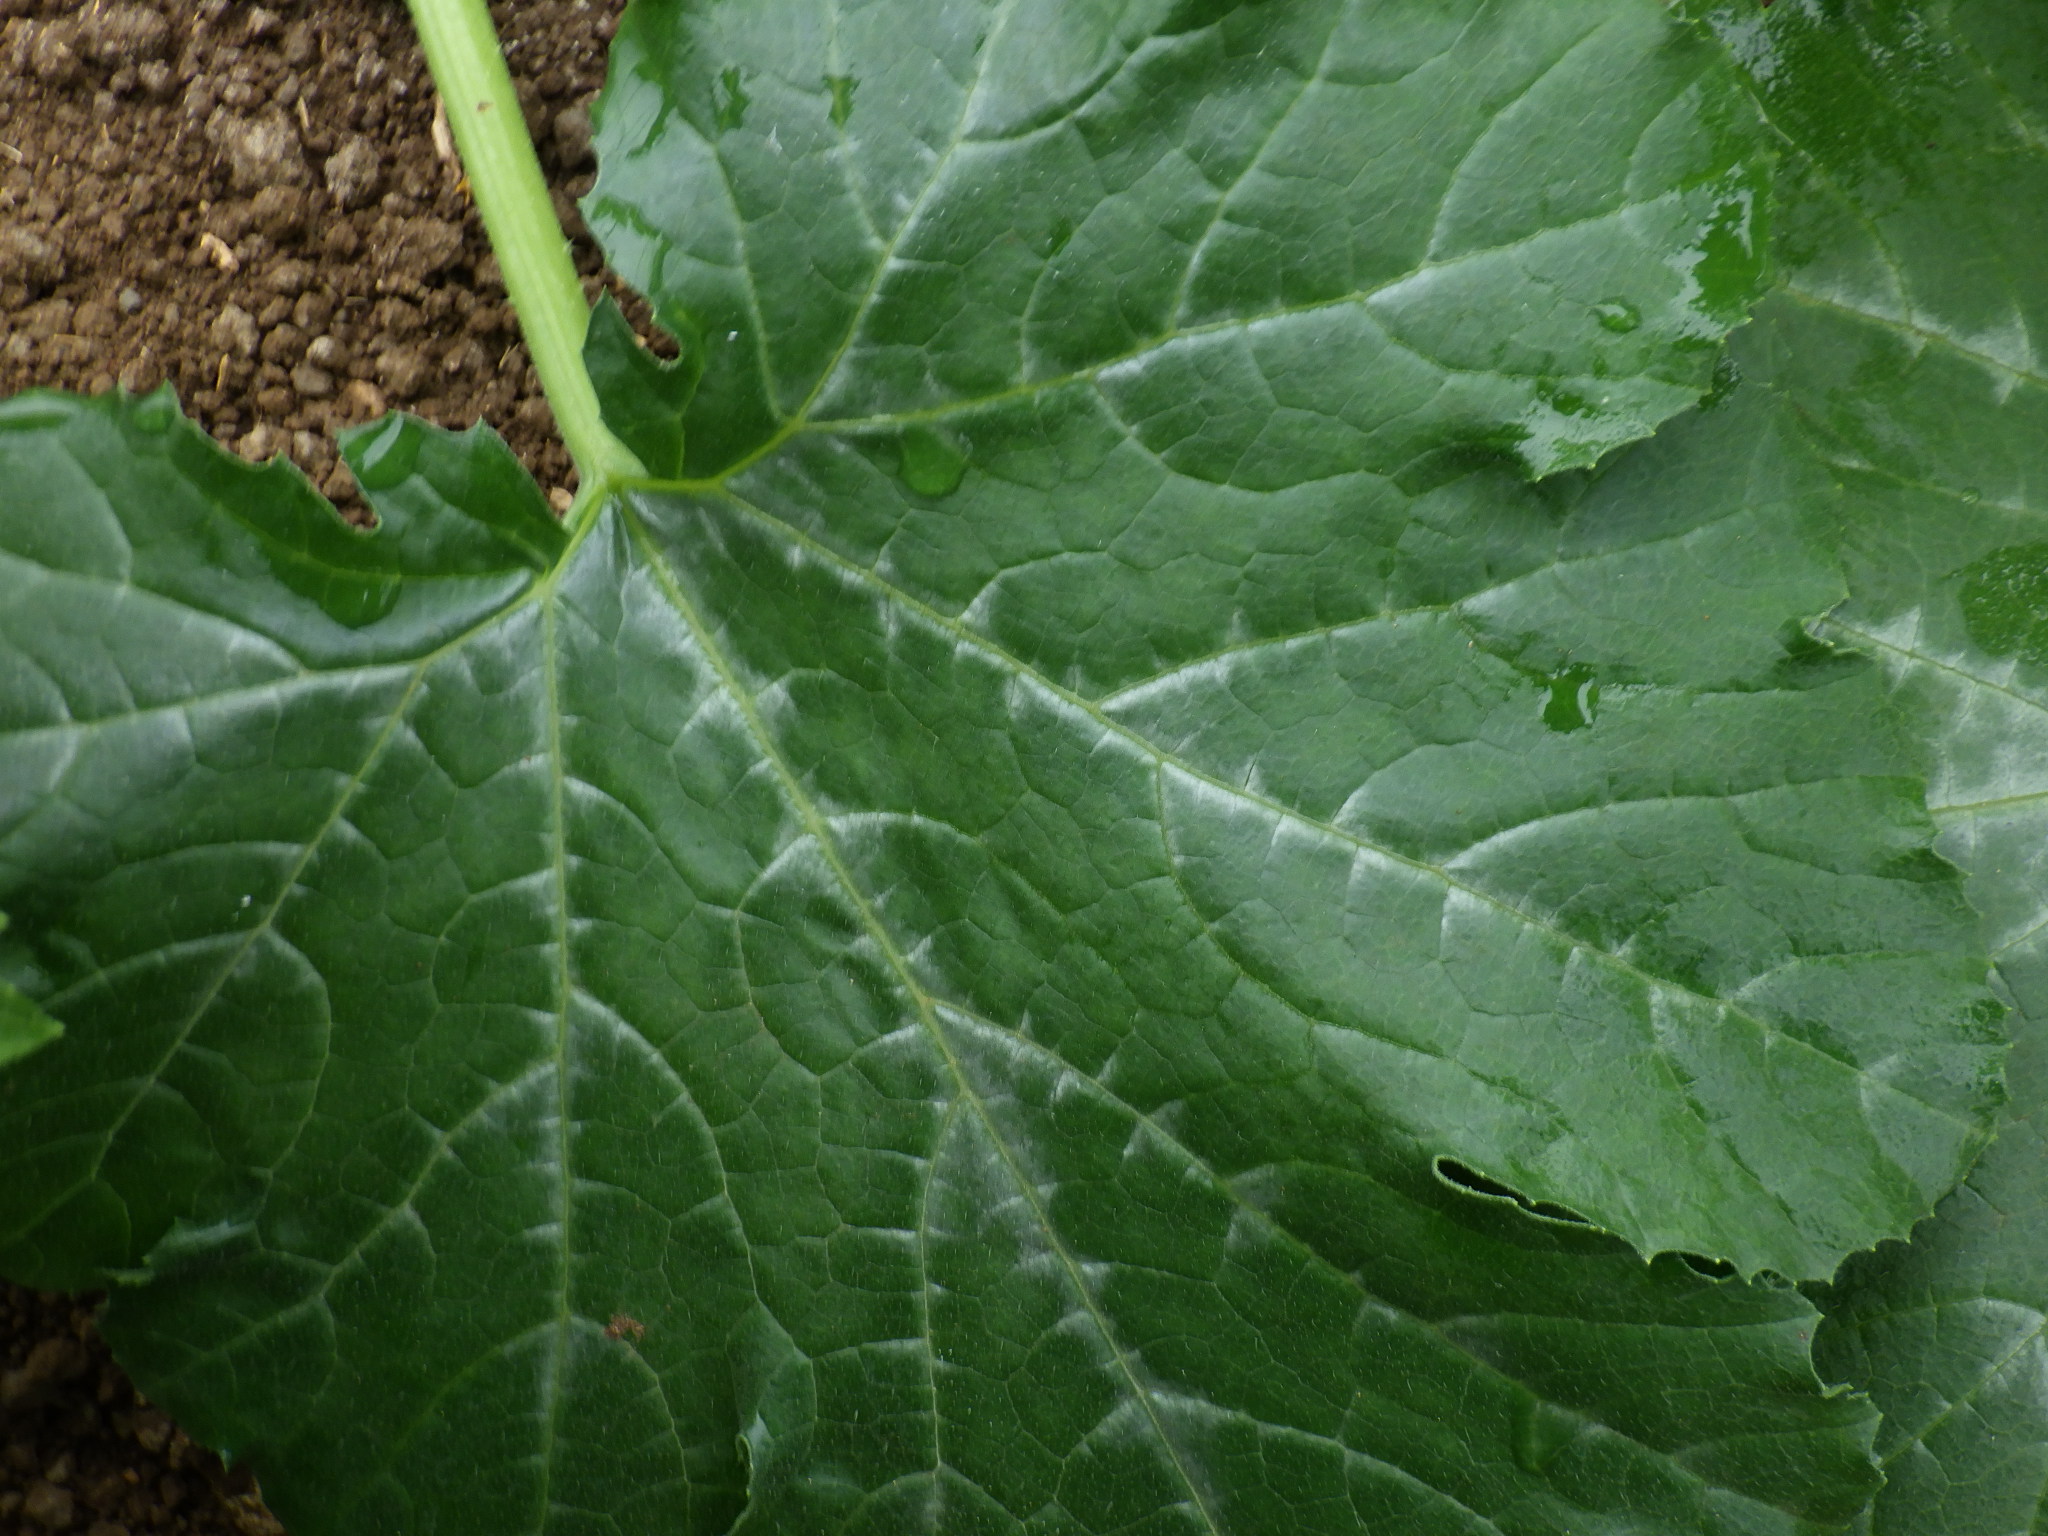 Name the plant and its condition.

zucchini, healthy
